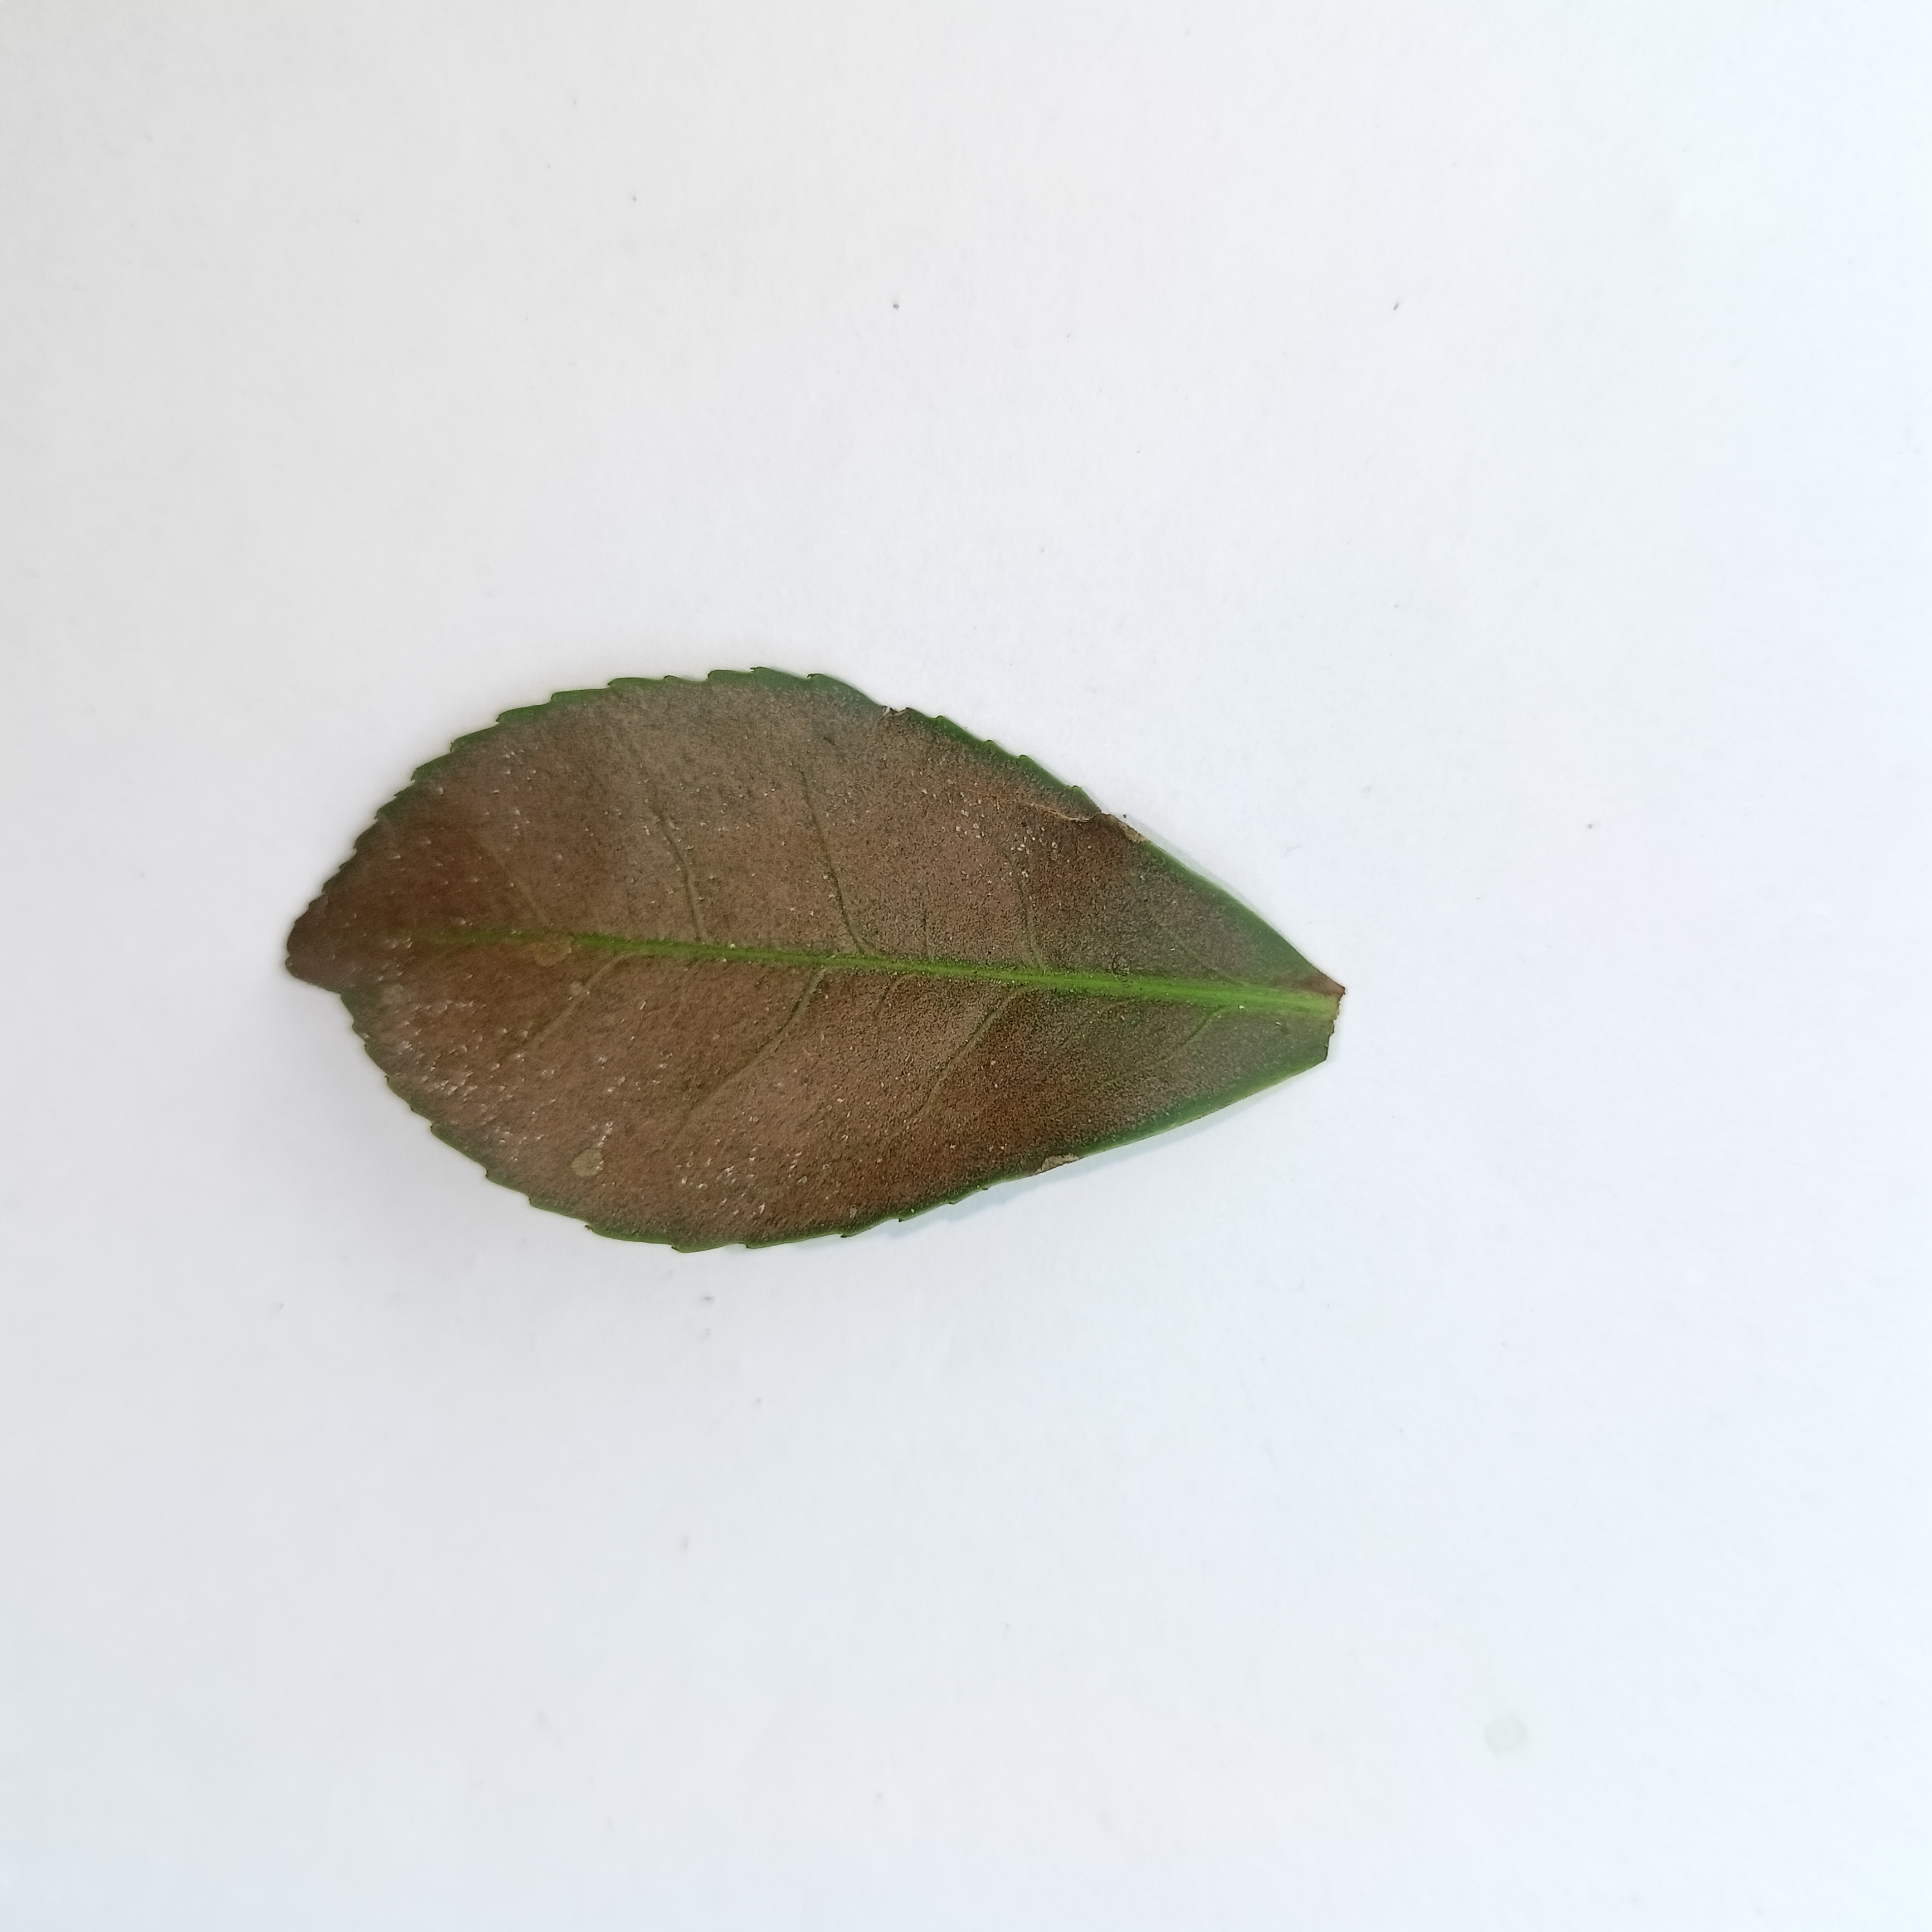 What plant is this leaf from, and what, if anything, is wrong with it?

tea, red rust
